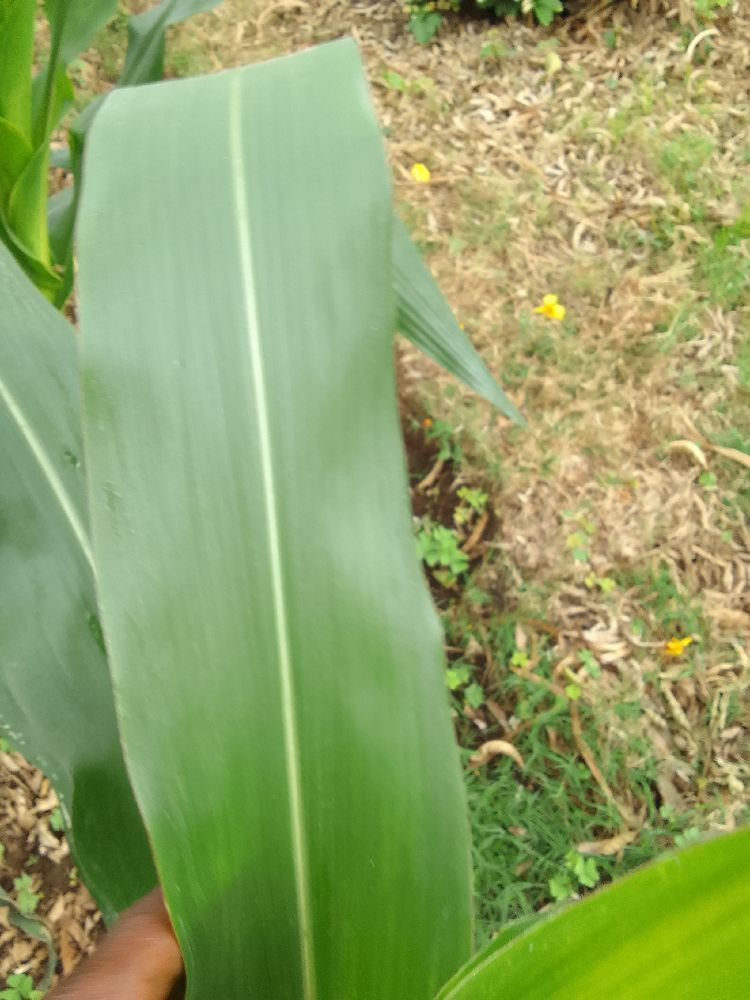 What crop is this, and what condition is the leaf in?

maize, healthy
